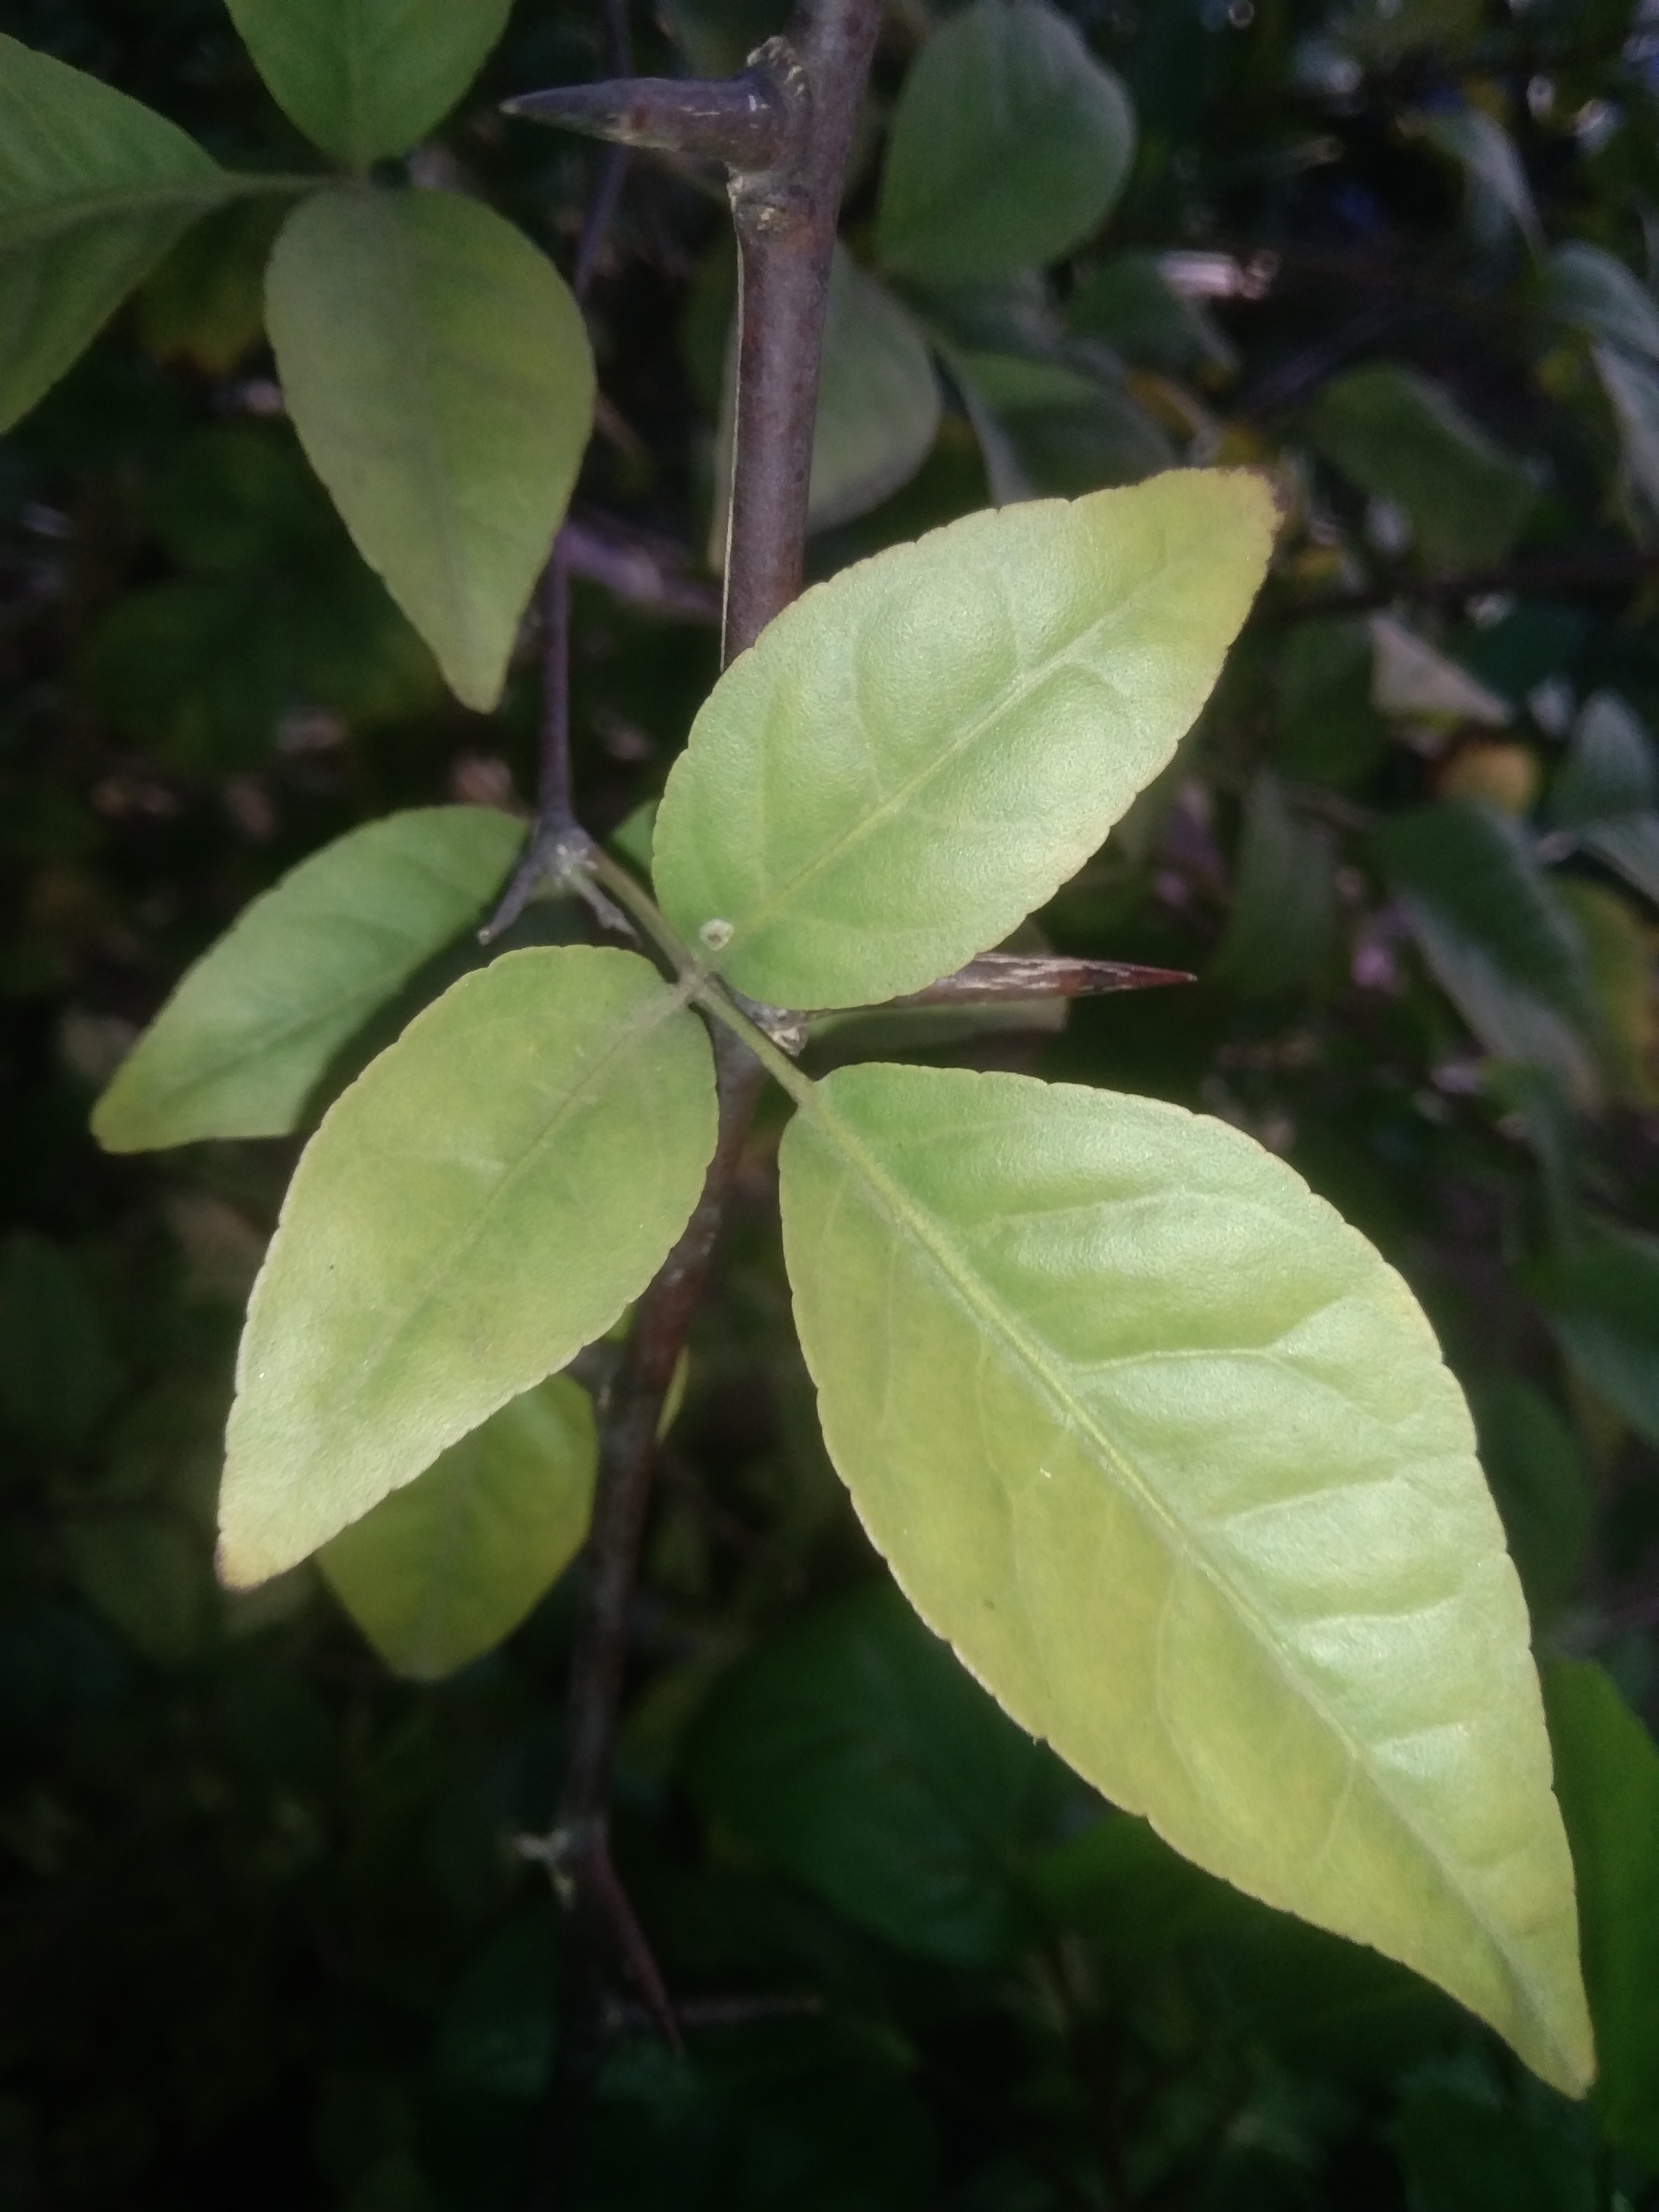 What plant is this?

wood apple
